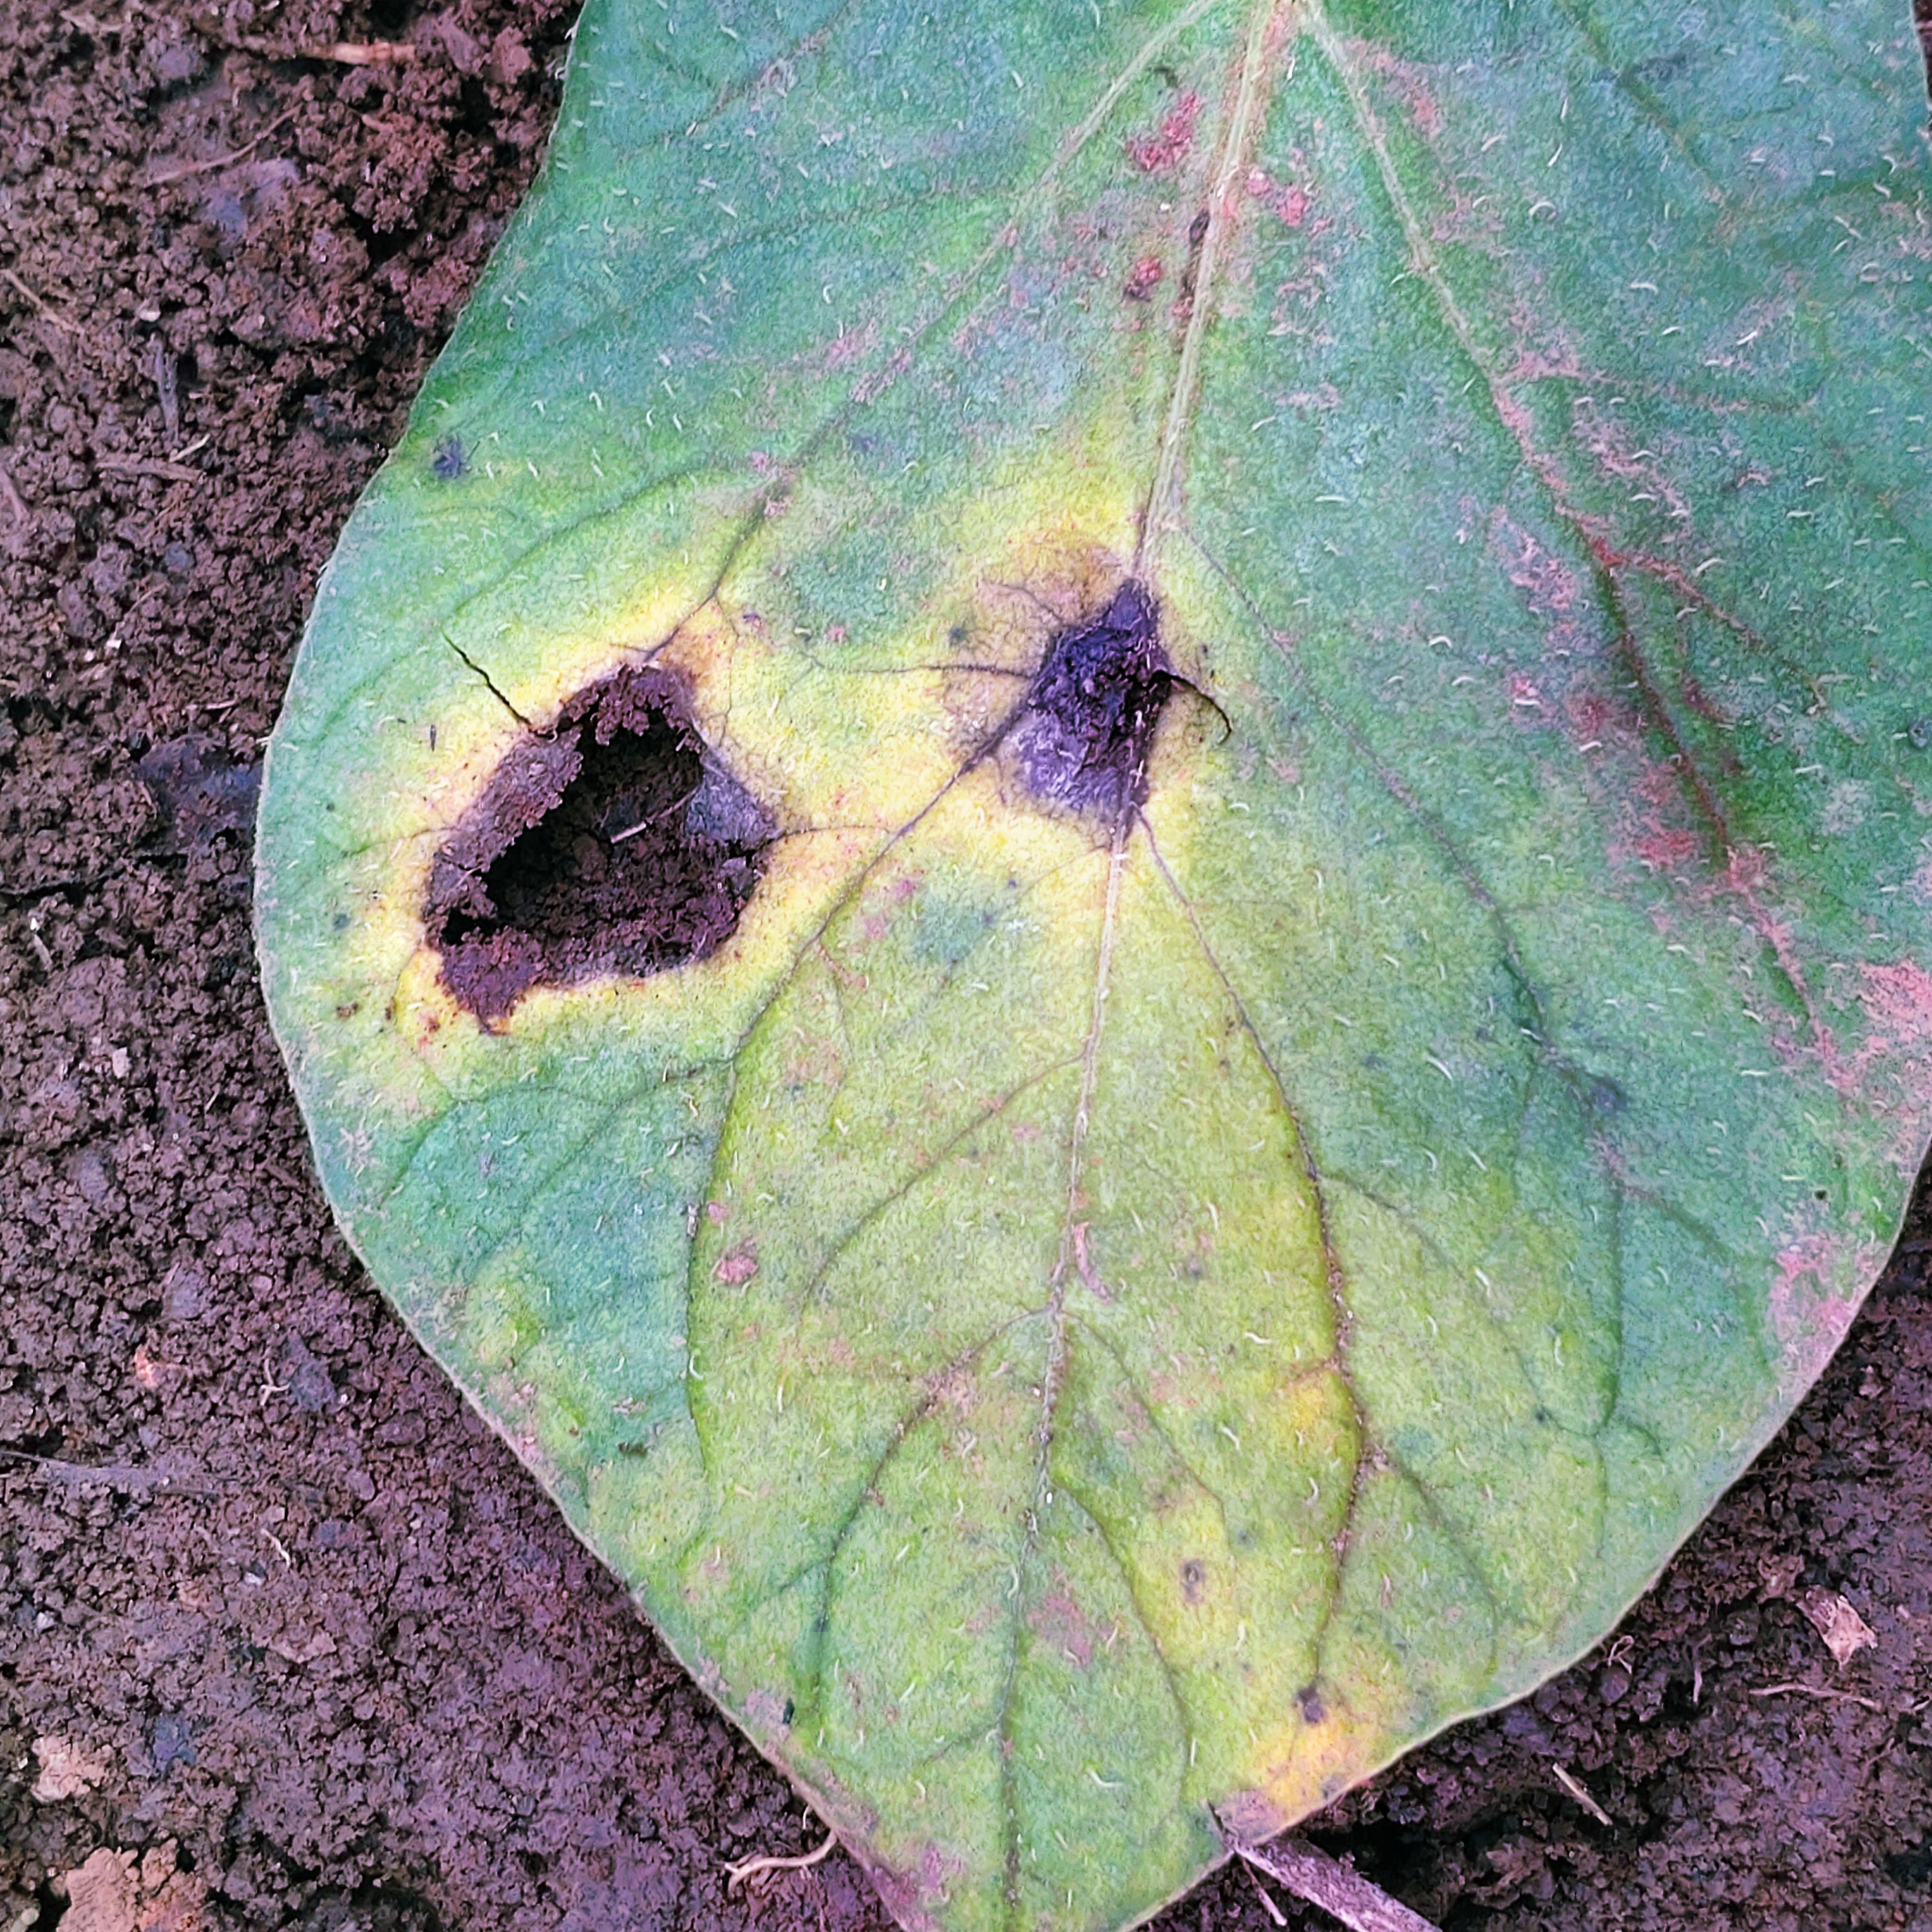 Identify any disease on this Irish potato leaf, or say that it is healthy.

late blight
